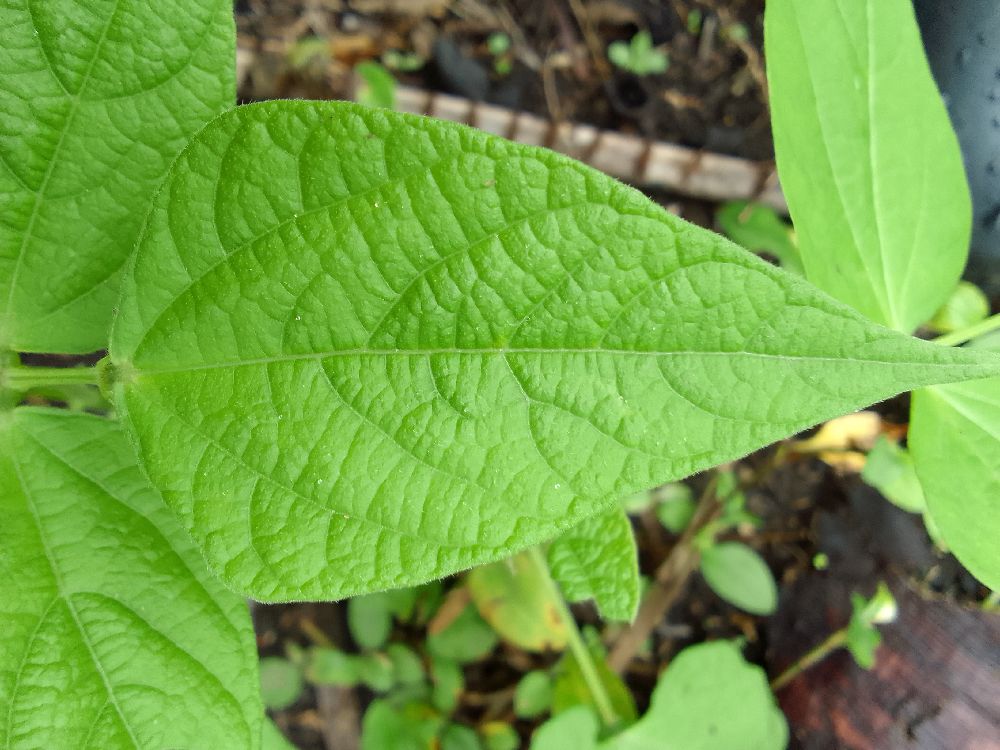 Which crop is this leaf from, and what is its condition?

common bean, healthy
